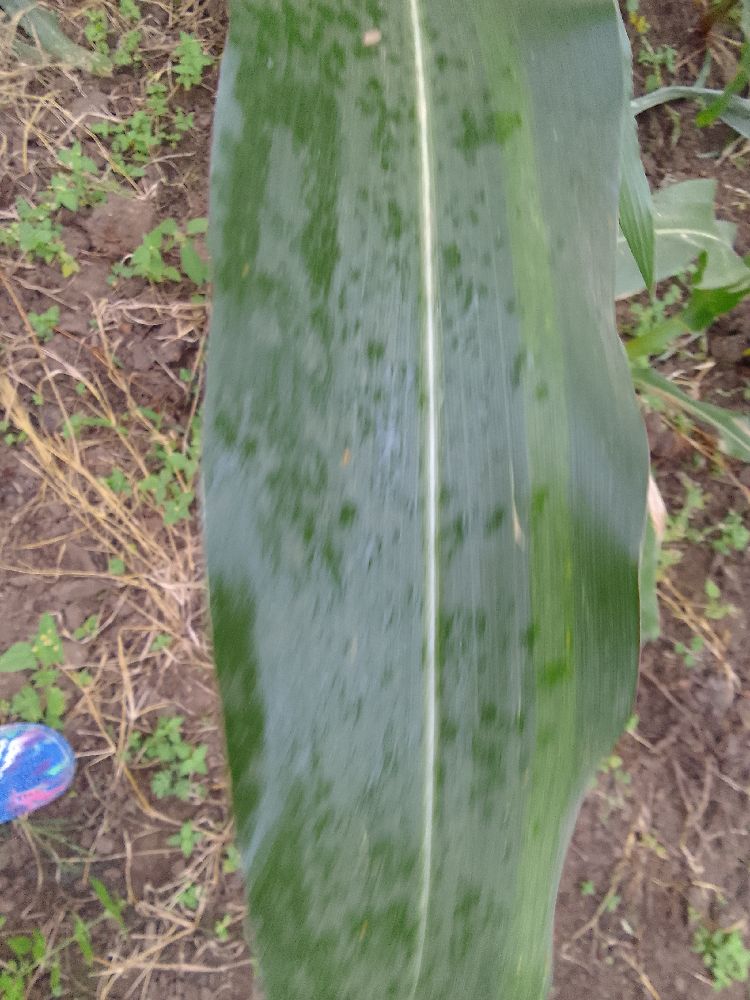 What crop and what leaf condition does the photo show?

maize, healthy
